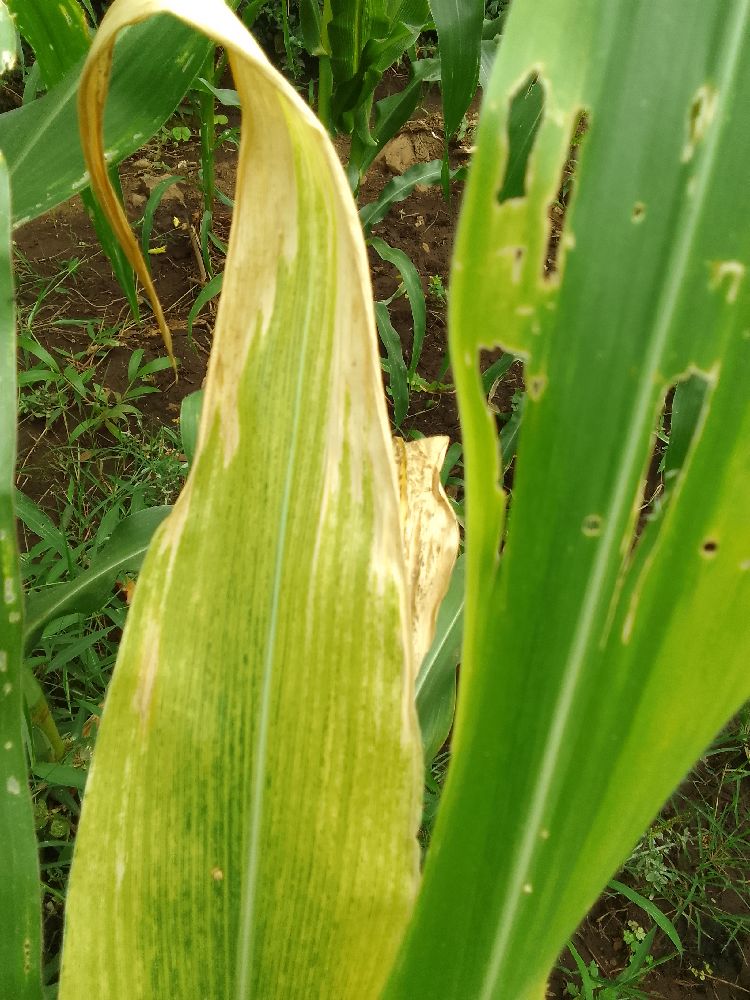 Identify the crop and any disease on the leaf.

maize, maize lethal necrosis
